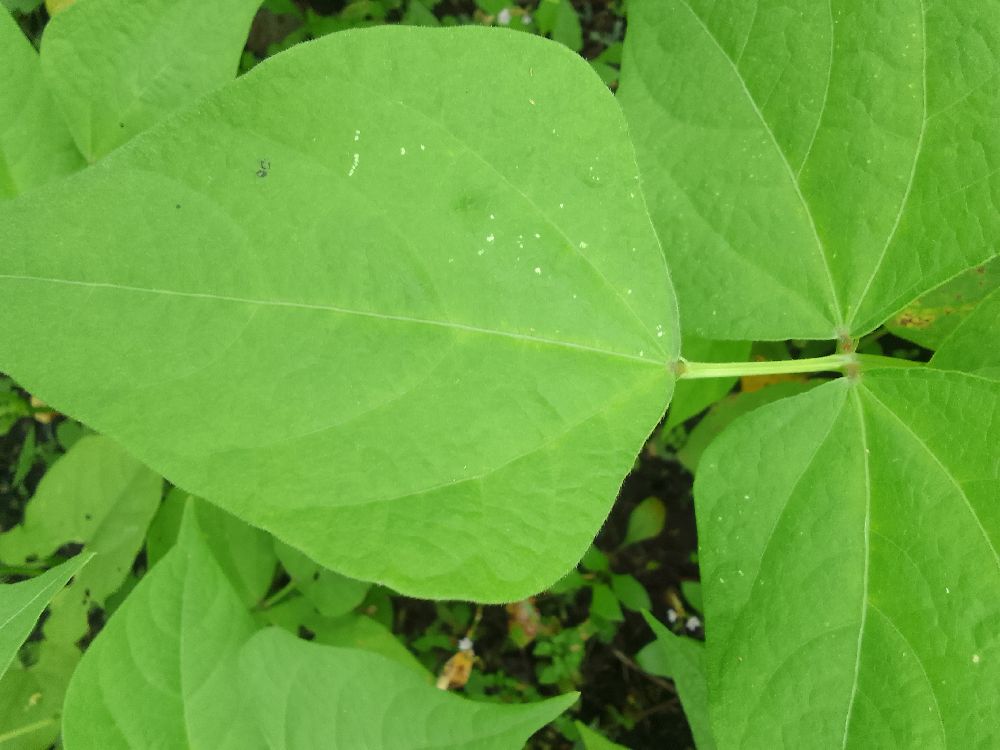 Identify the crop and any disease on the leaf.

common bean, healthy
